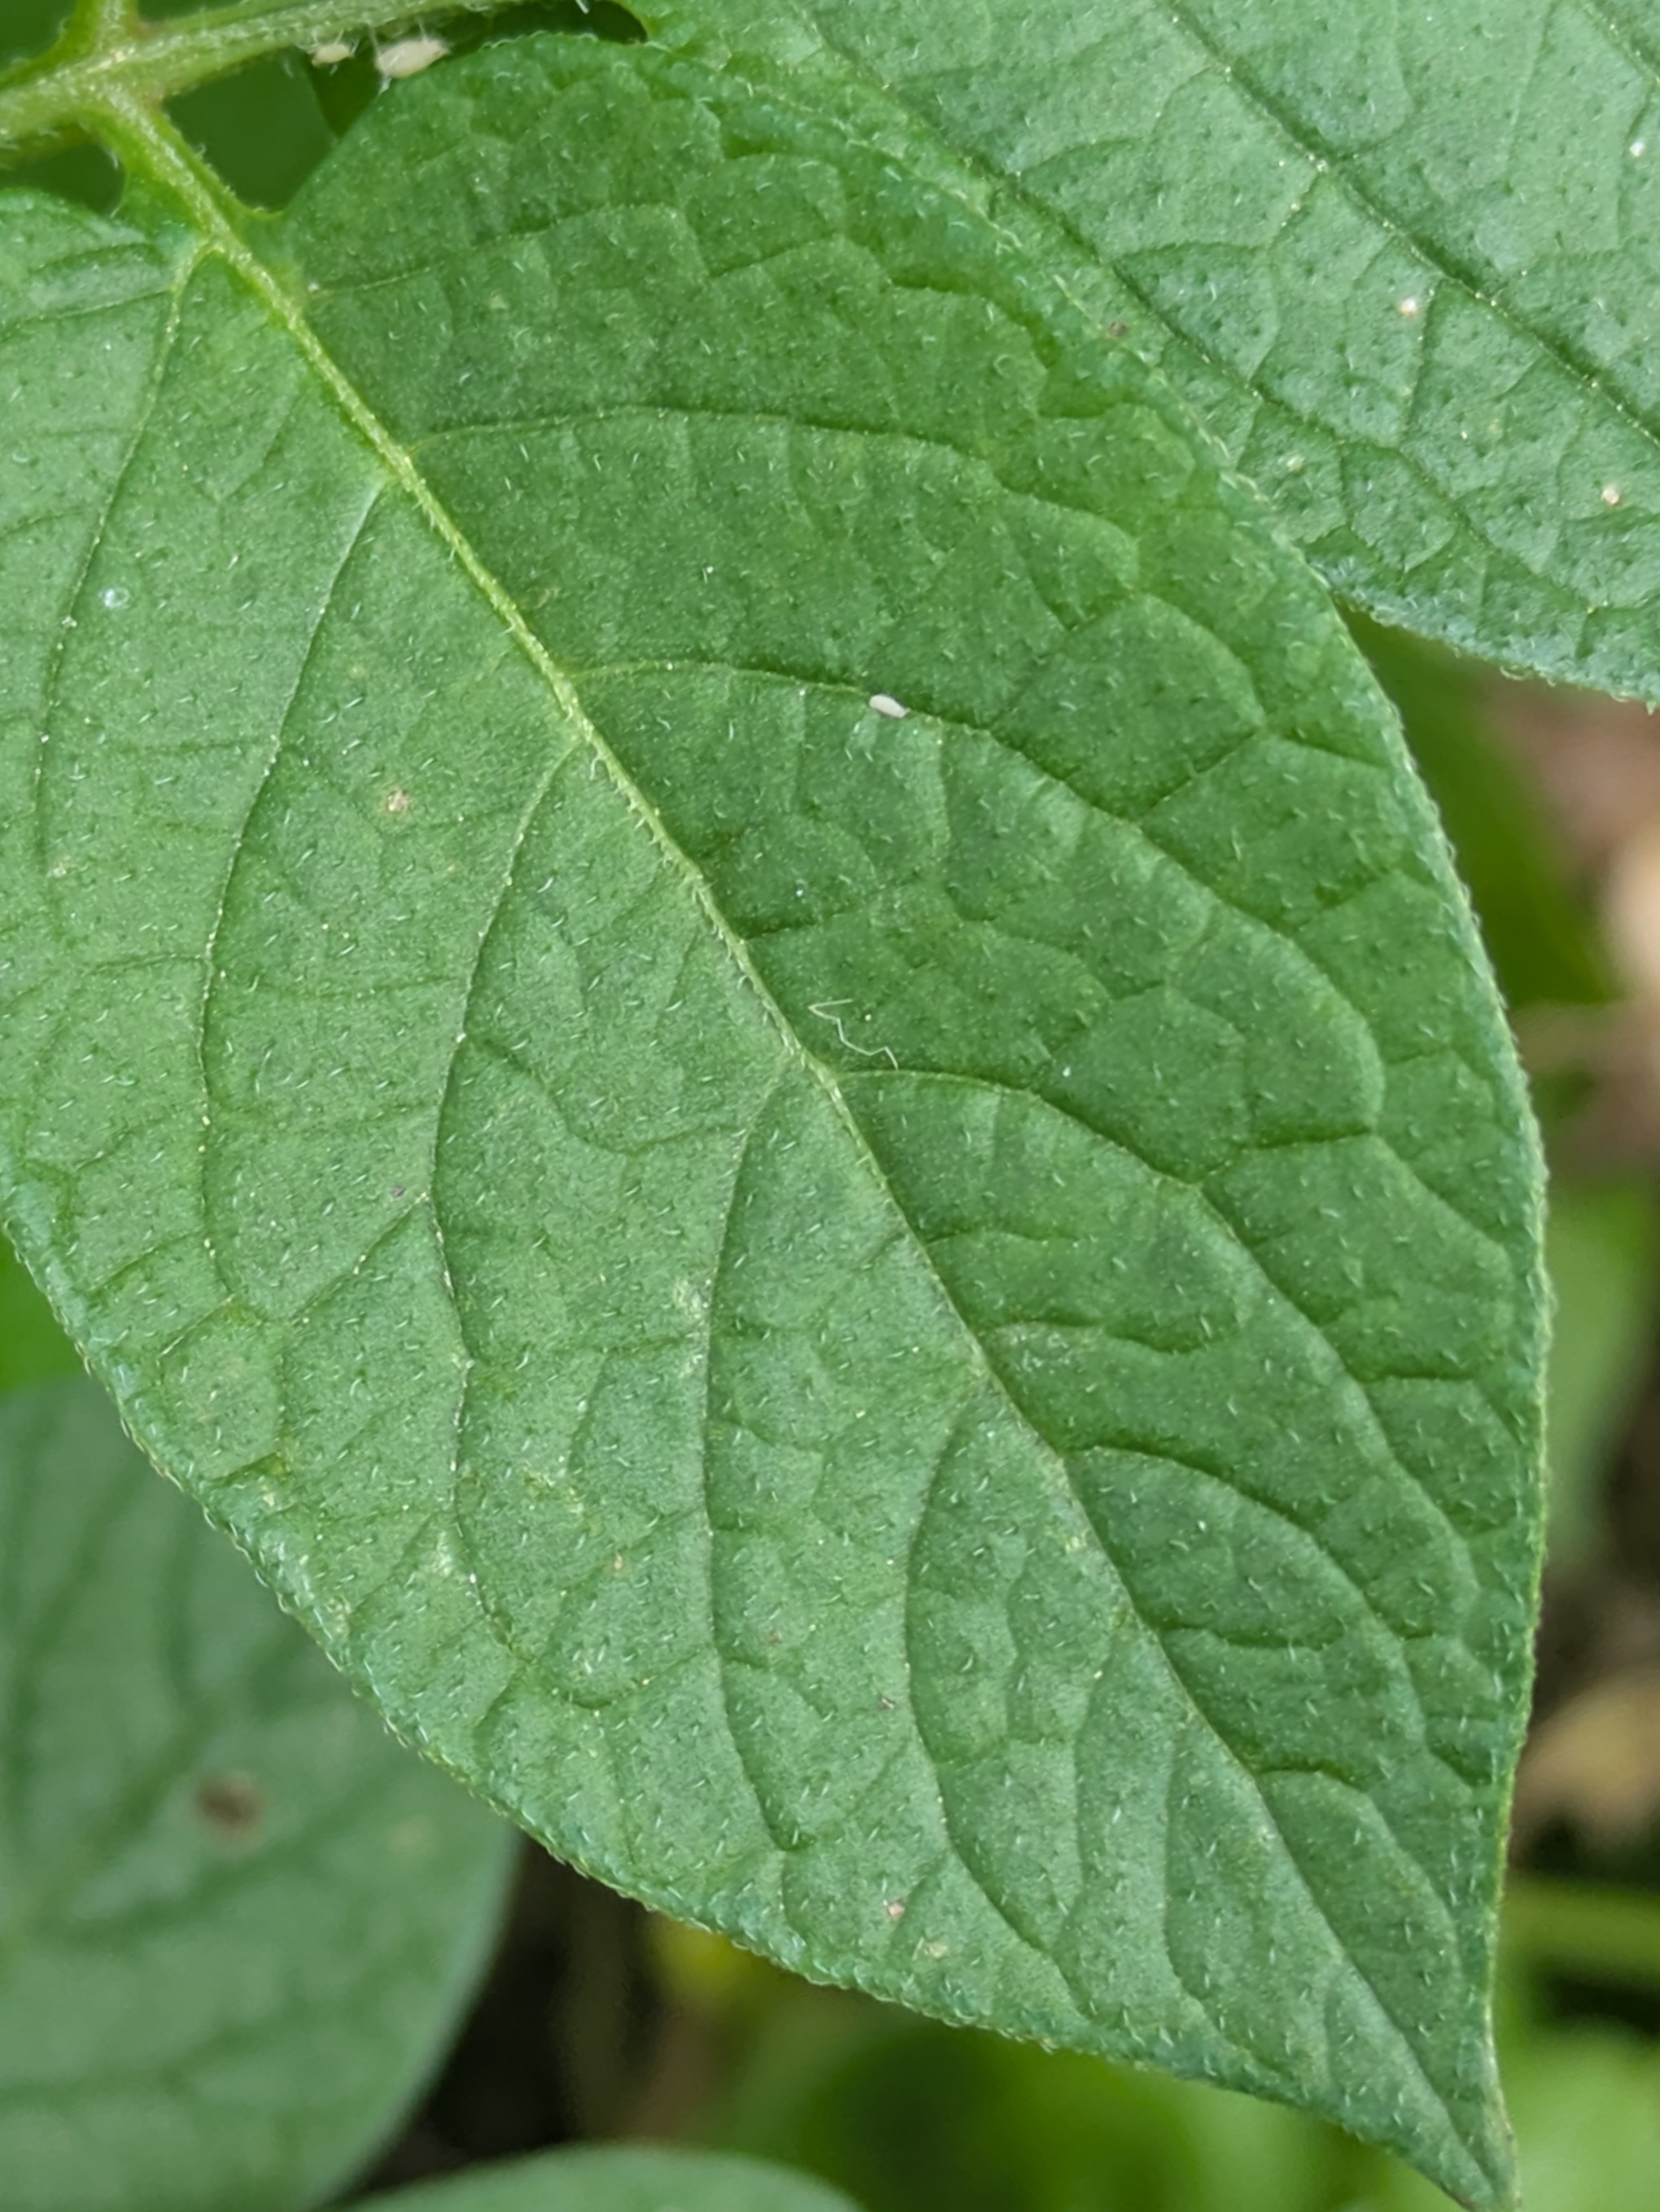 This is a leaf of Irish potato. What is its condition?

healthy
